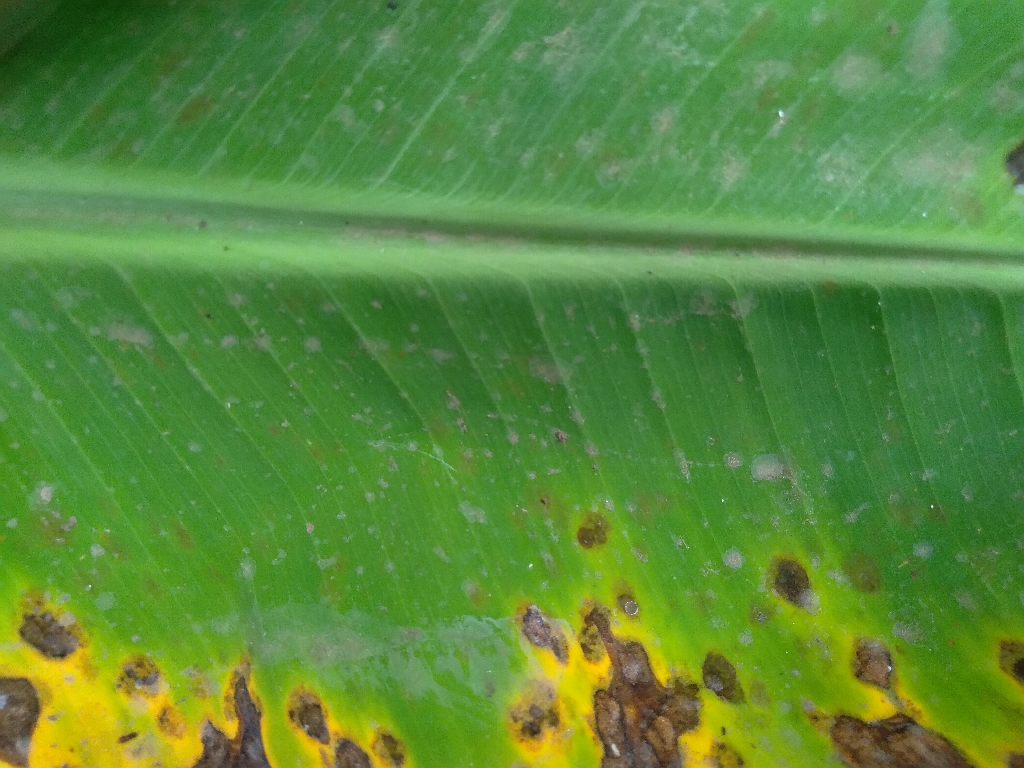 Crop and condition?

banana, black sigatoka
